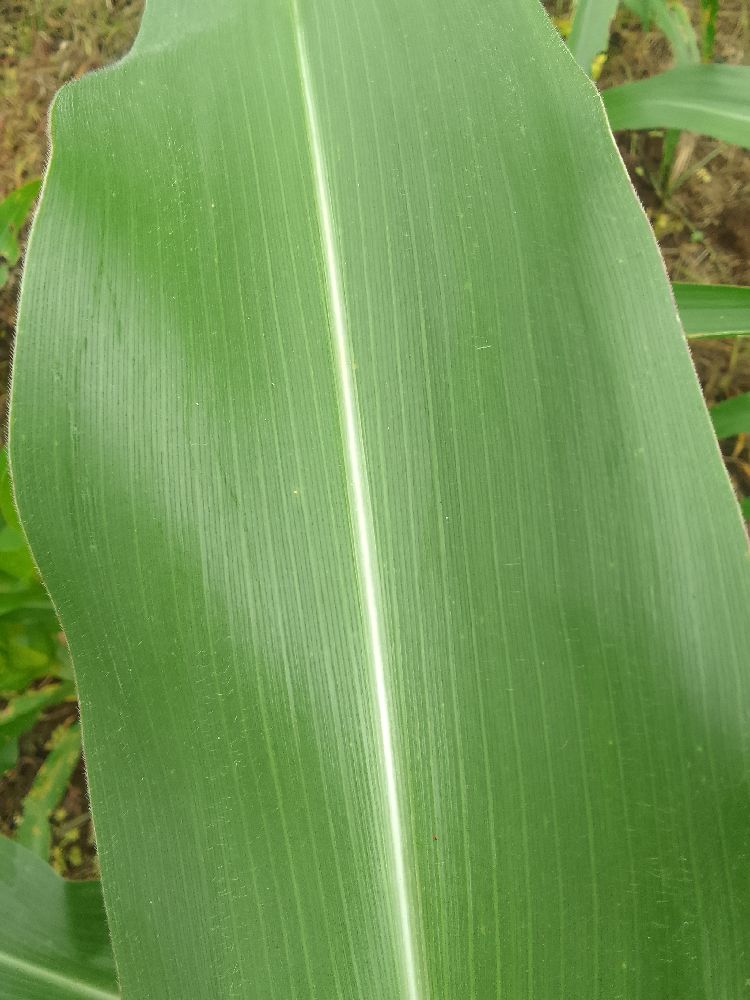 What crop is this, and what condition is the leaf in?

maize, healthy
